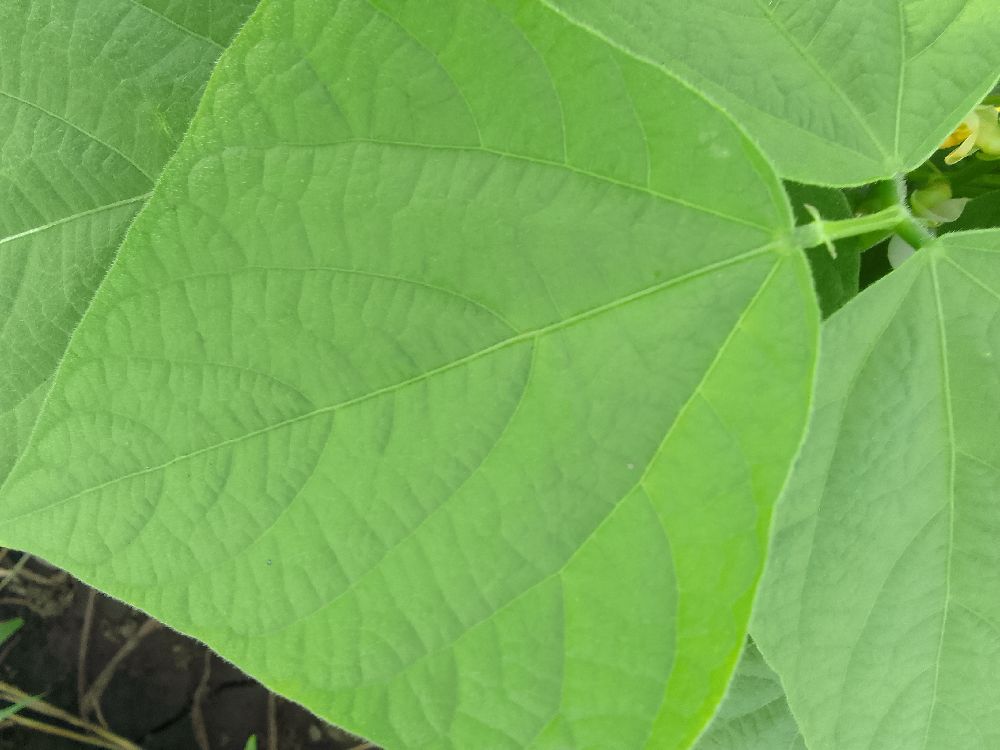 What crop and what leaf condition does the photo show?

common bean, healthy
